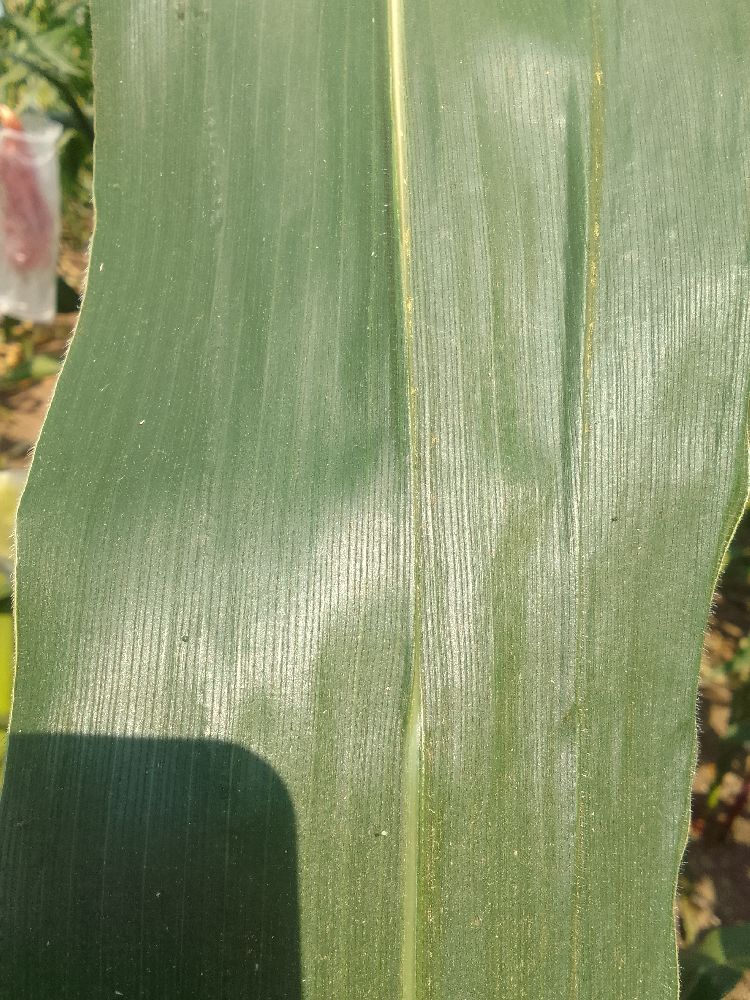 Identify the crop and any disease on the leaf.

maize, healthy
